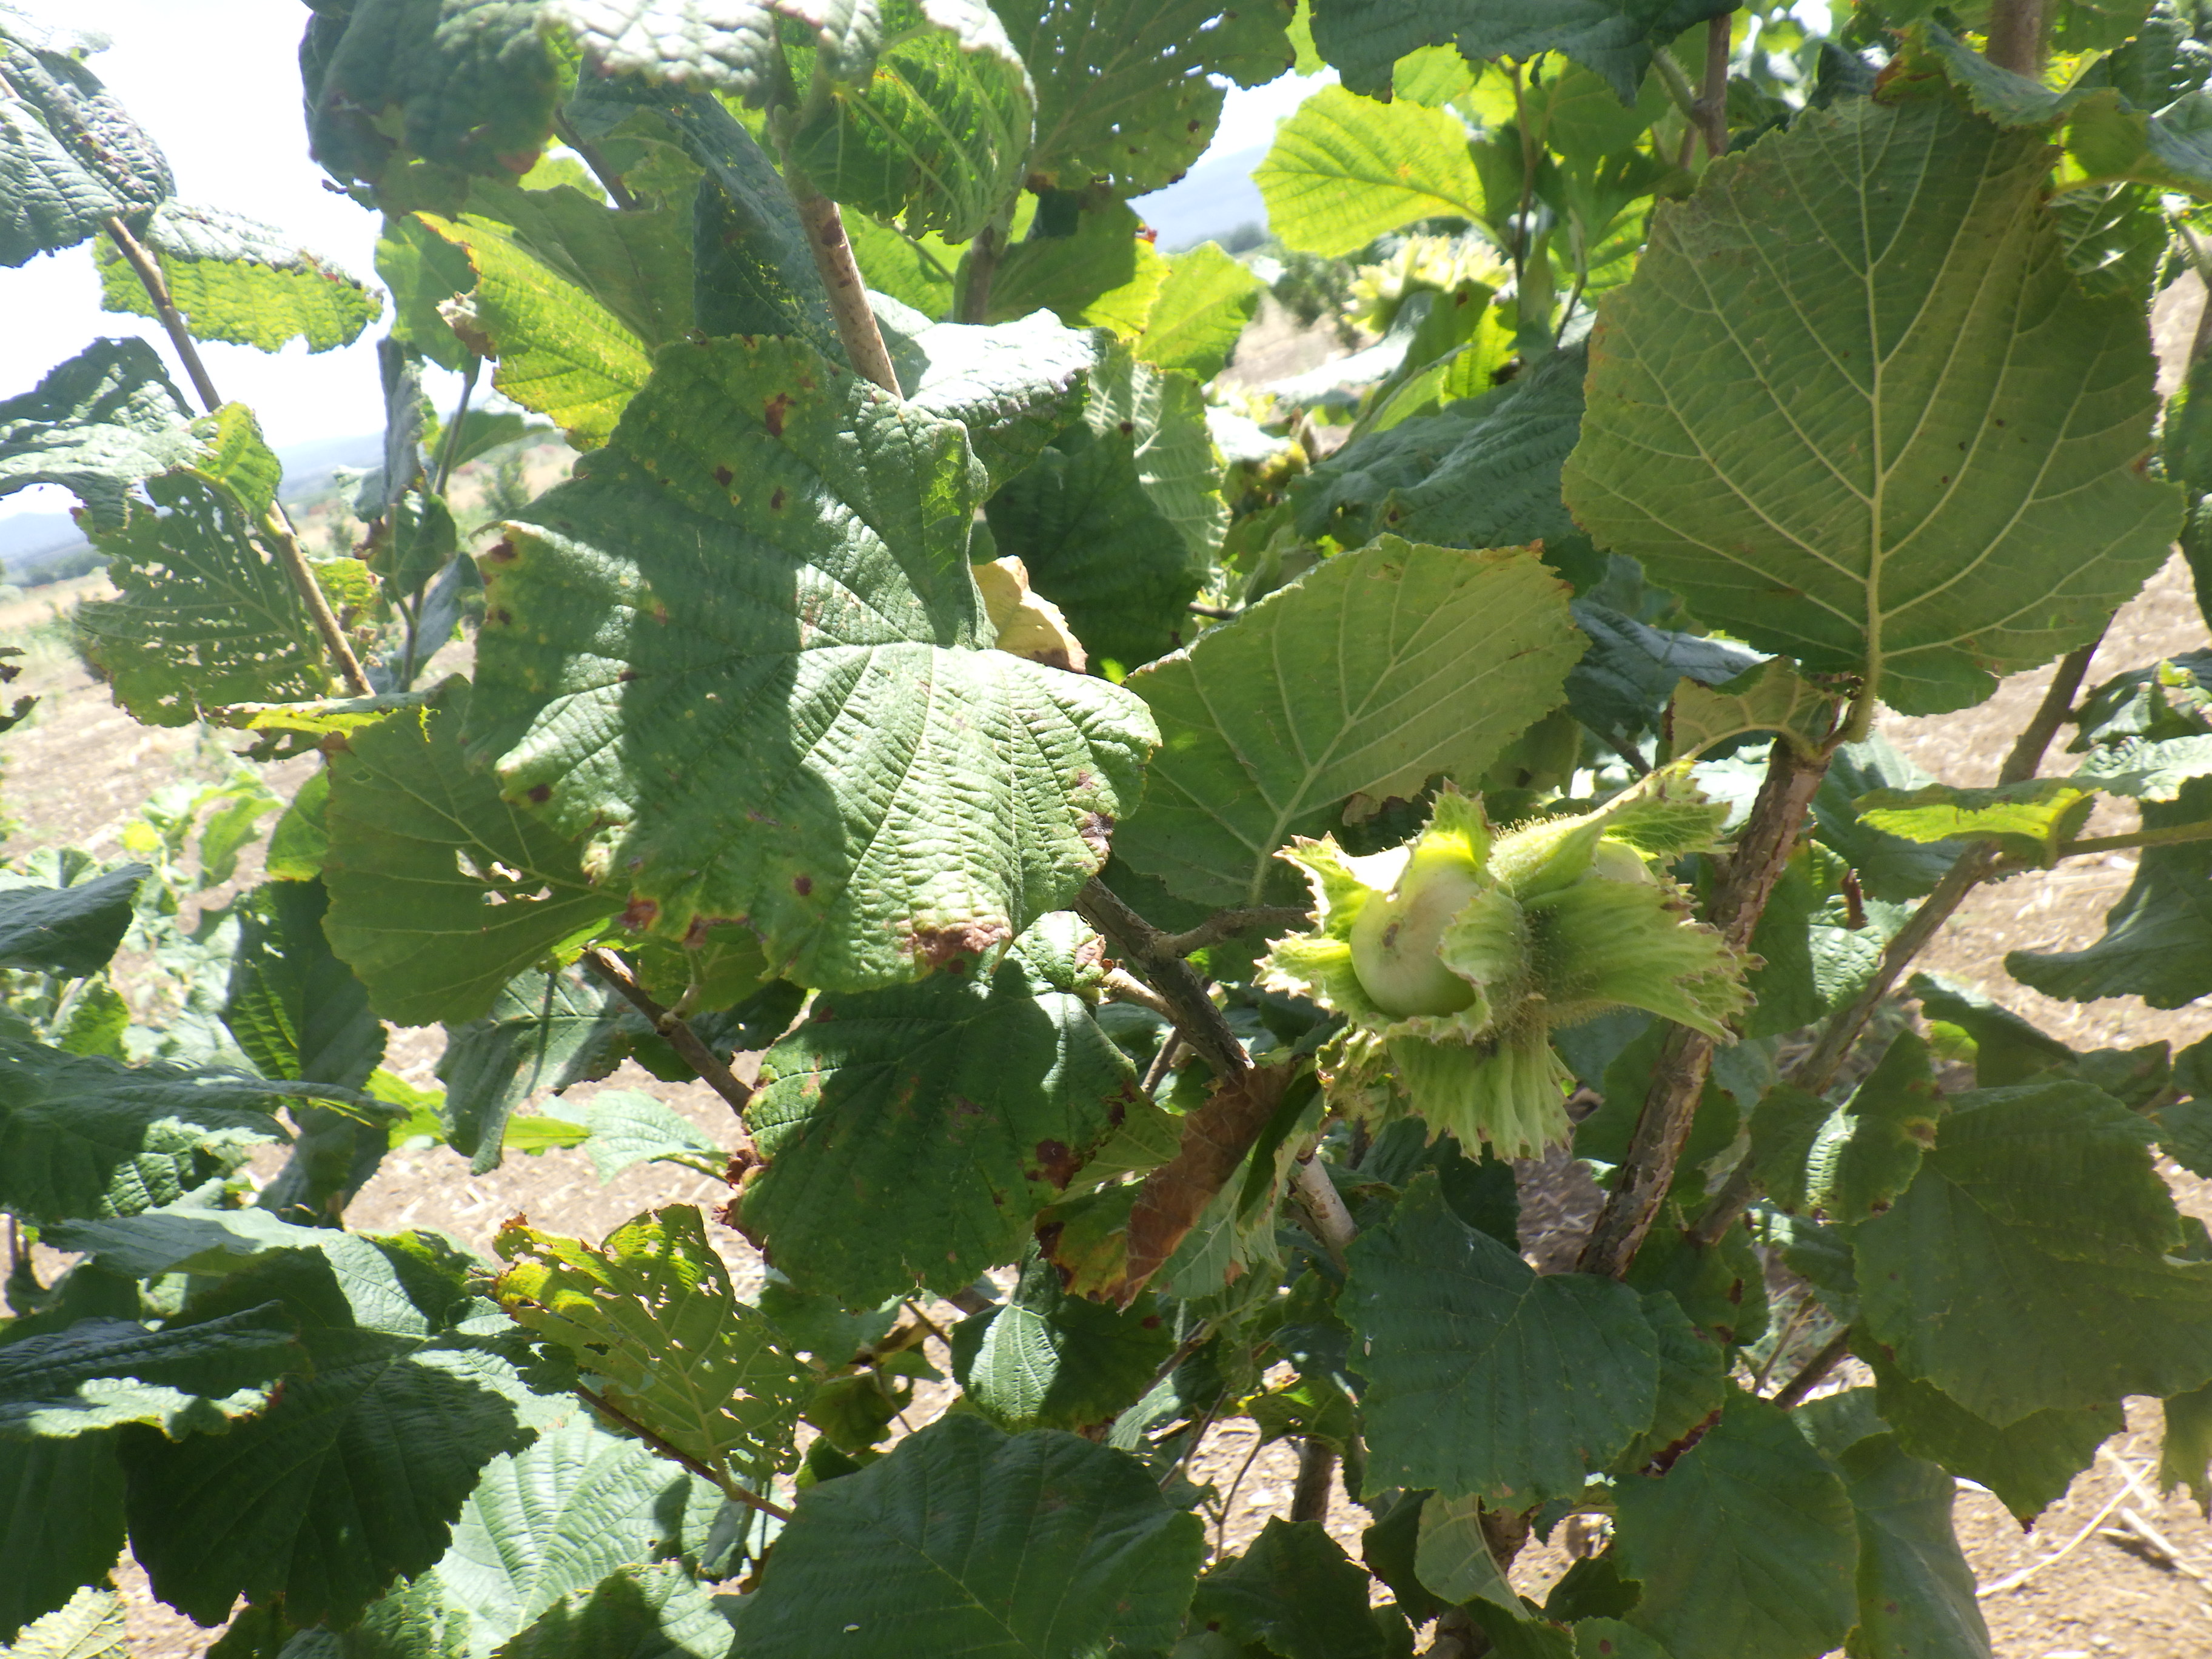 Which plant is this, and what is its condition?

hazel, bacterial spot, phytophagous, sunburn
